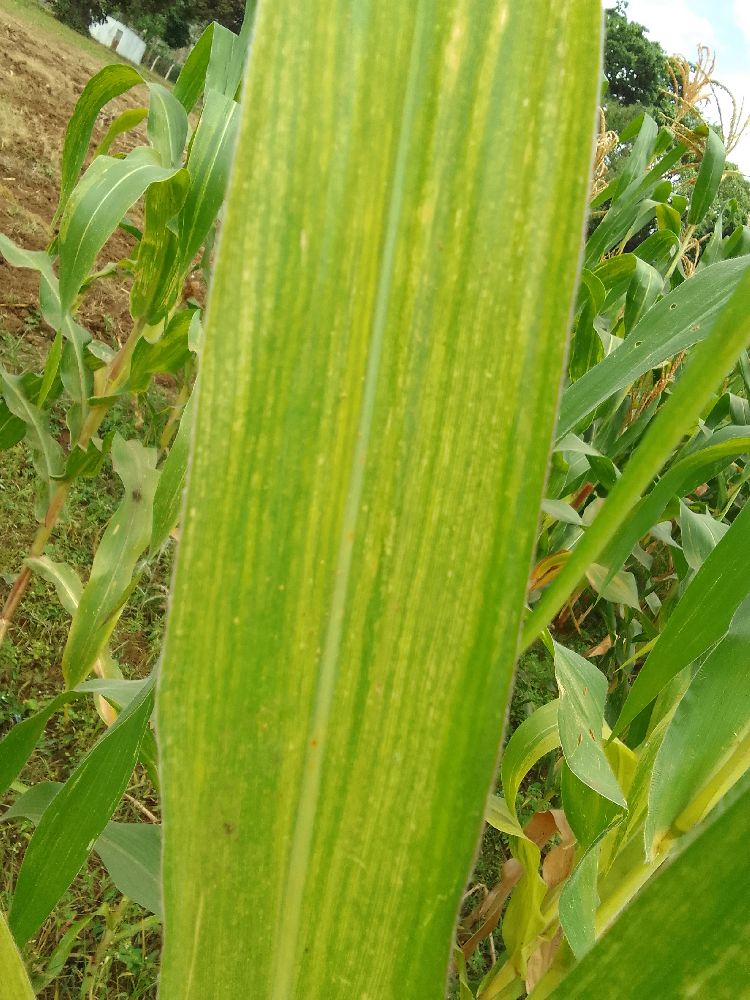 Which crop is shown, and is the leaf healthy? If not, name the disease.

maize, maize lethal necrosis
